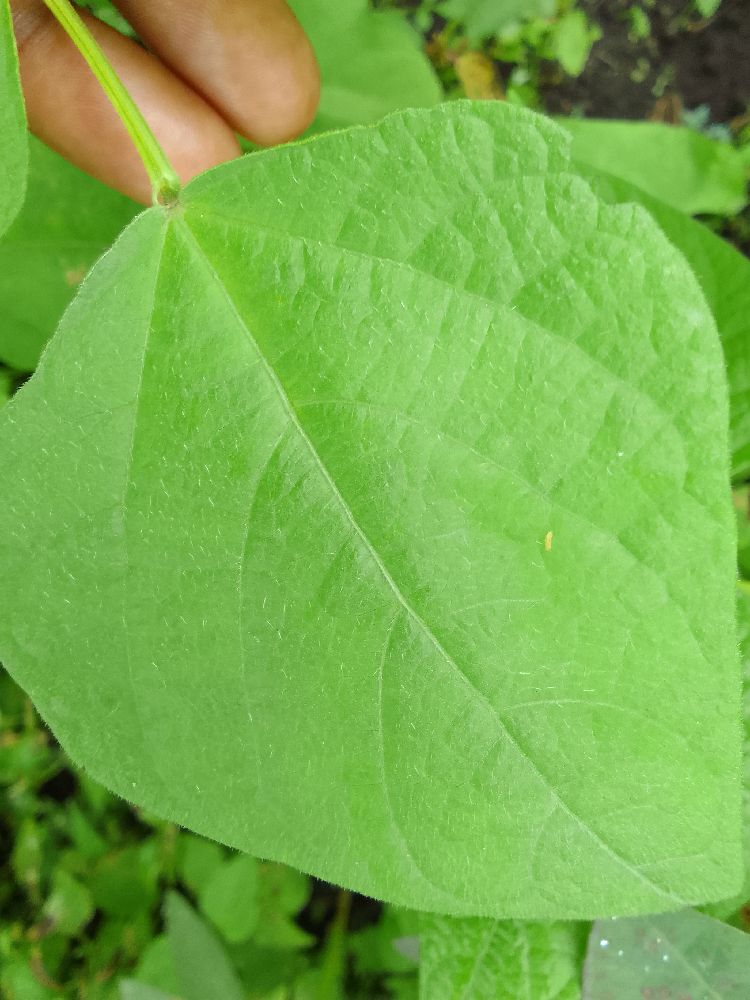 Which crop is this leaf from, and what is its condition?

common bean, healthy
